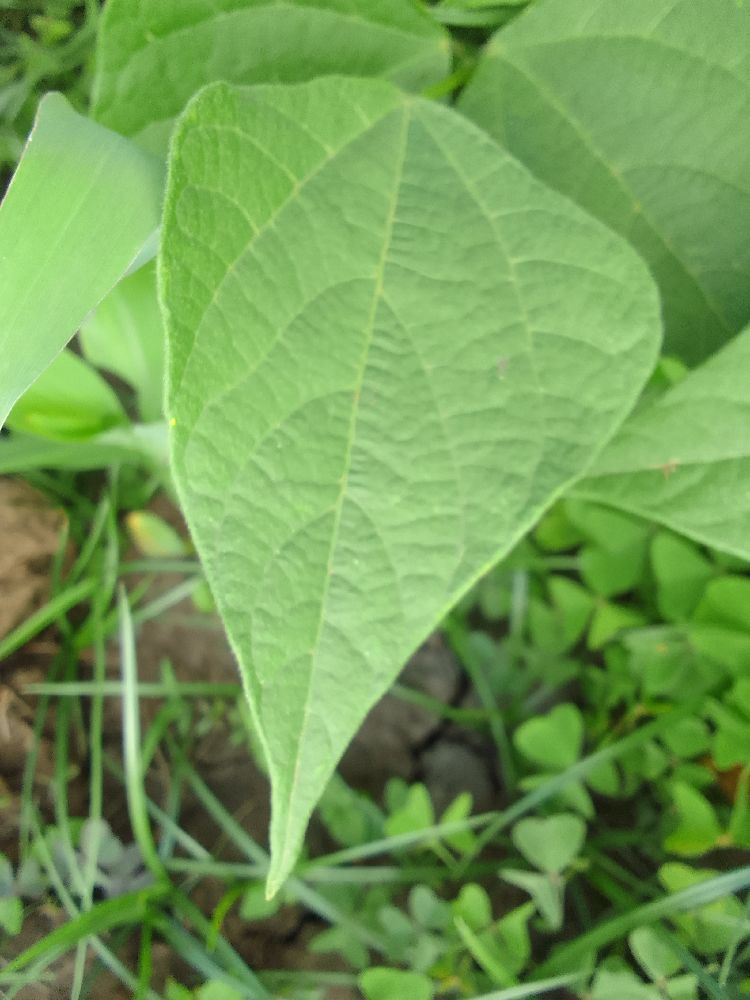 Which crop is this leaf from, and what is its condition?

common bean, healthy
